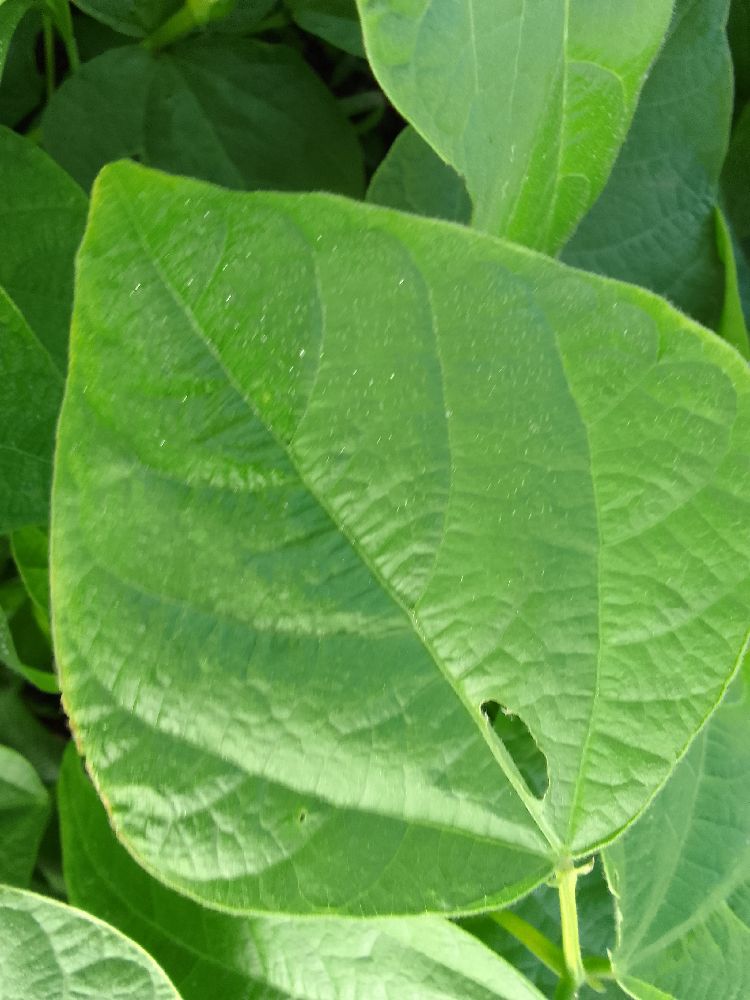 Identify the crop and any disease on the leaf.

common bean, healthy
